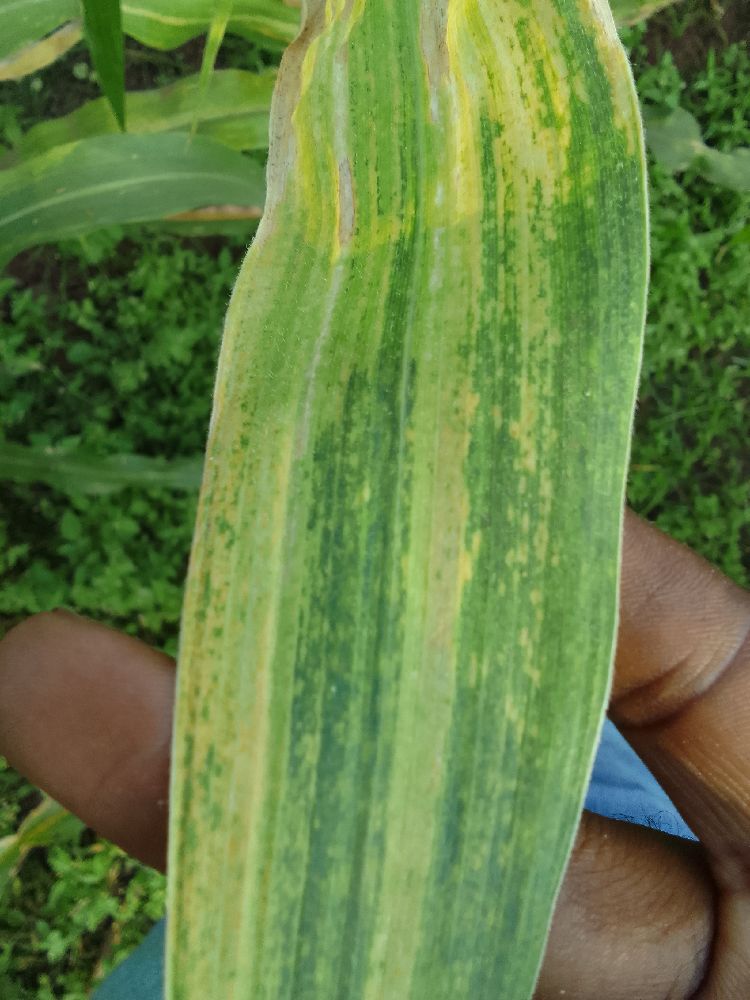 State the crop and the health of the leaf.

maize, maize lethal necrosis
